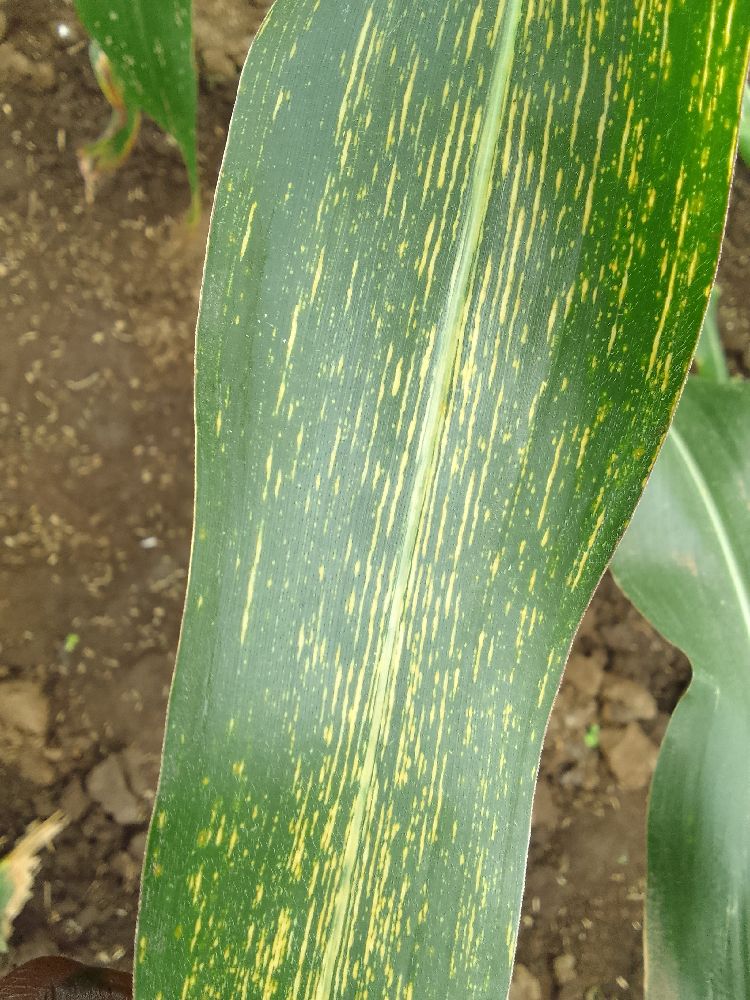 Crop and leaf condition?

maize, maize streak virus
